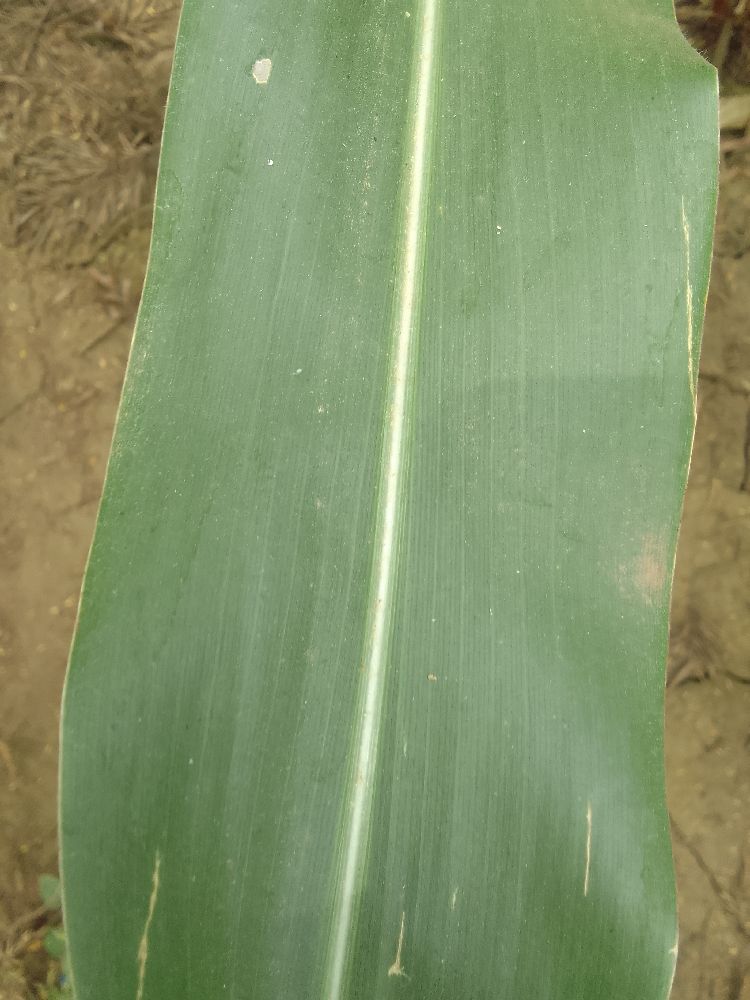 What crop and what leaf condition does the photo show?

maize, healthy
